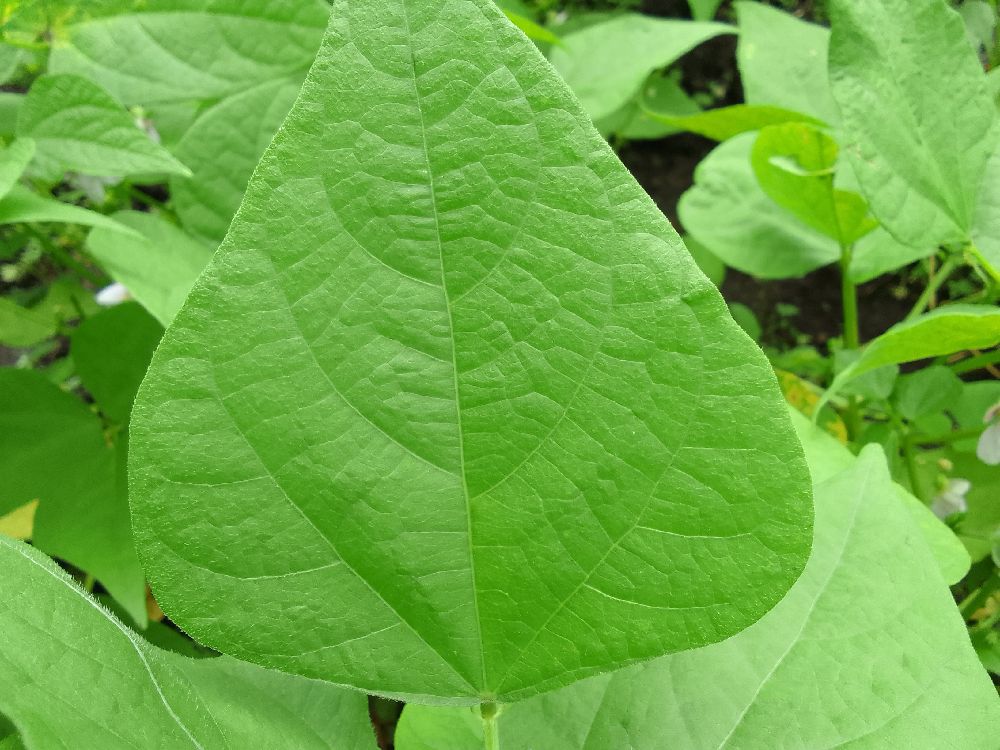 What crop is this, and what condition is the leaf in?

common bean, healthy
